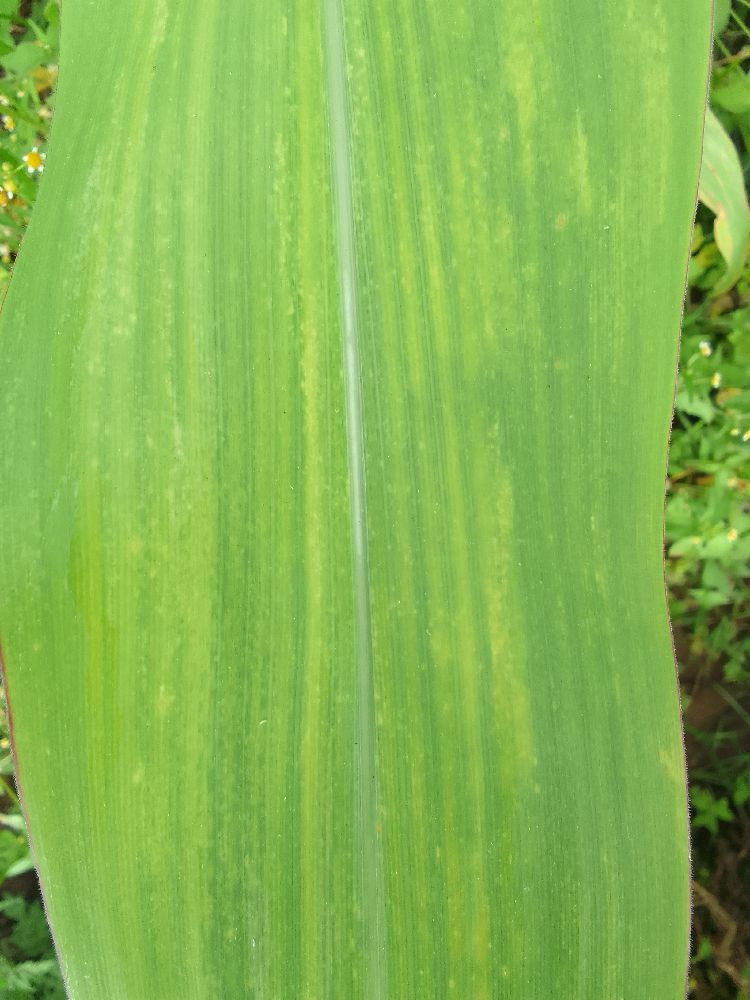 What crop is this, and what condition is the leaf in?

maize, maize lethal necrosis
